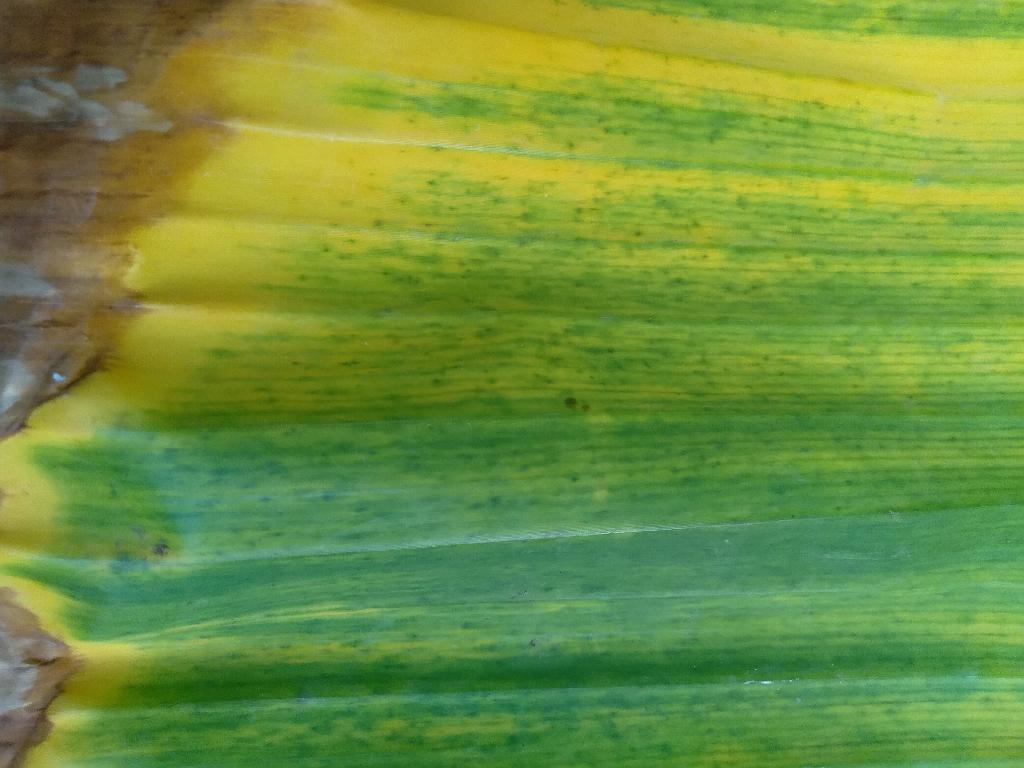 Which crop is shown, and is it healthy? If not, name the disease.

banana, fusarium wilt race 1
